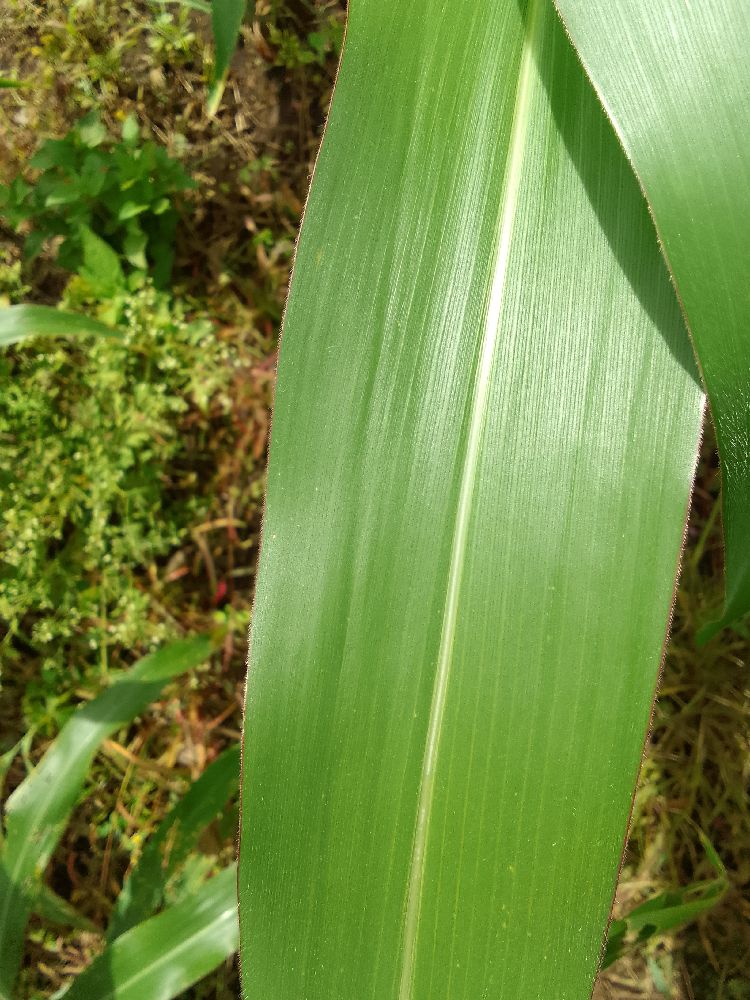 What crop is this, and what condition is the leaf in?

maize, healthy
